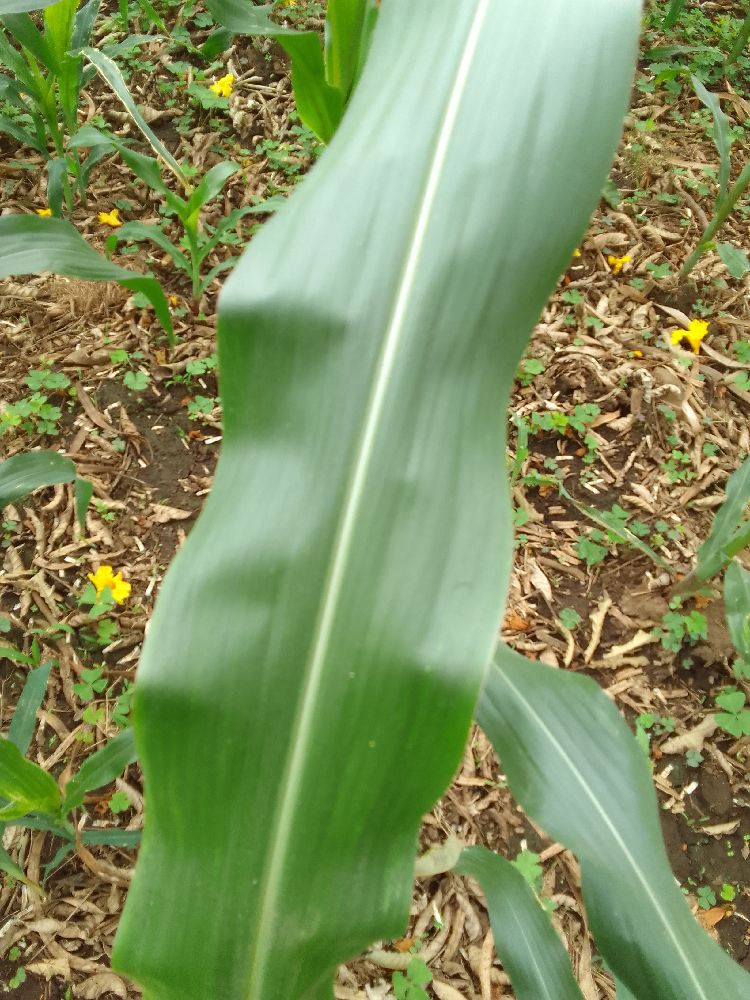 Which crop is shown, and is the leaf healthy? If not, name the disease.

maize, healthy
